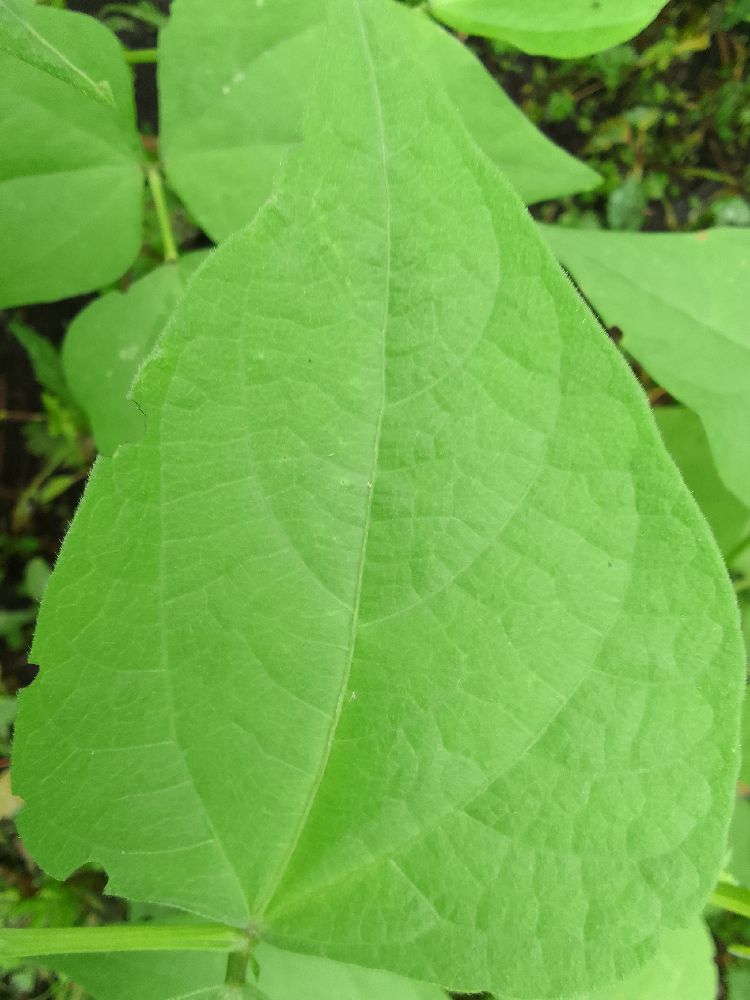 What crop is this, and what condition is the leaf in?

common bean, healthy
